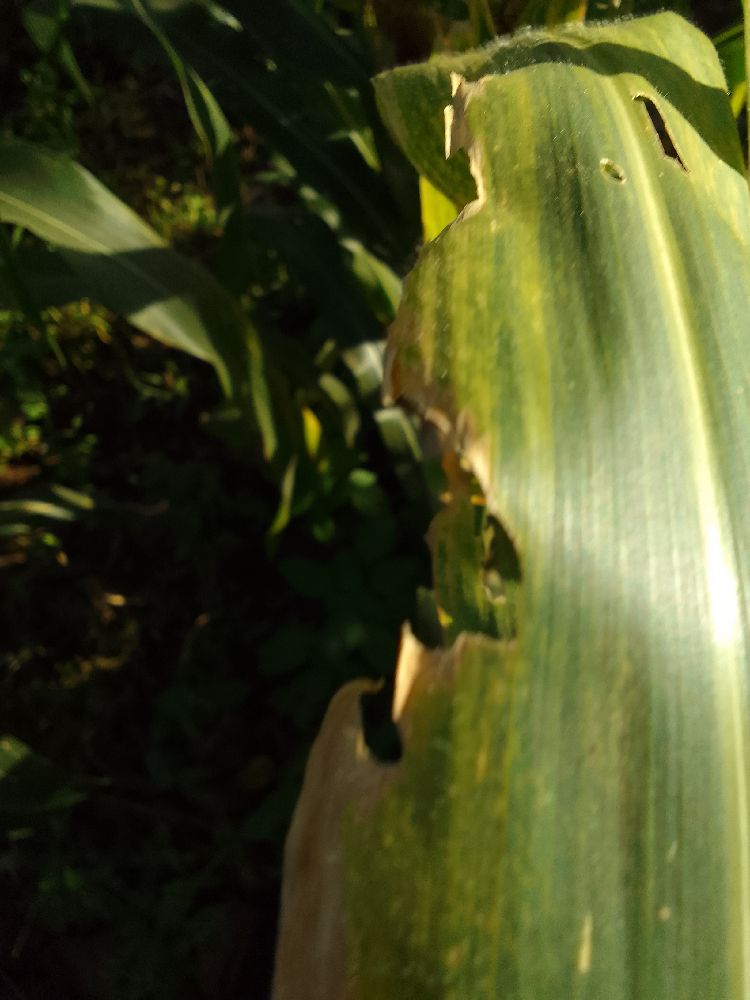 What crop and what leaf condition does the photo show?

maize, maize lethal necrosis
